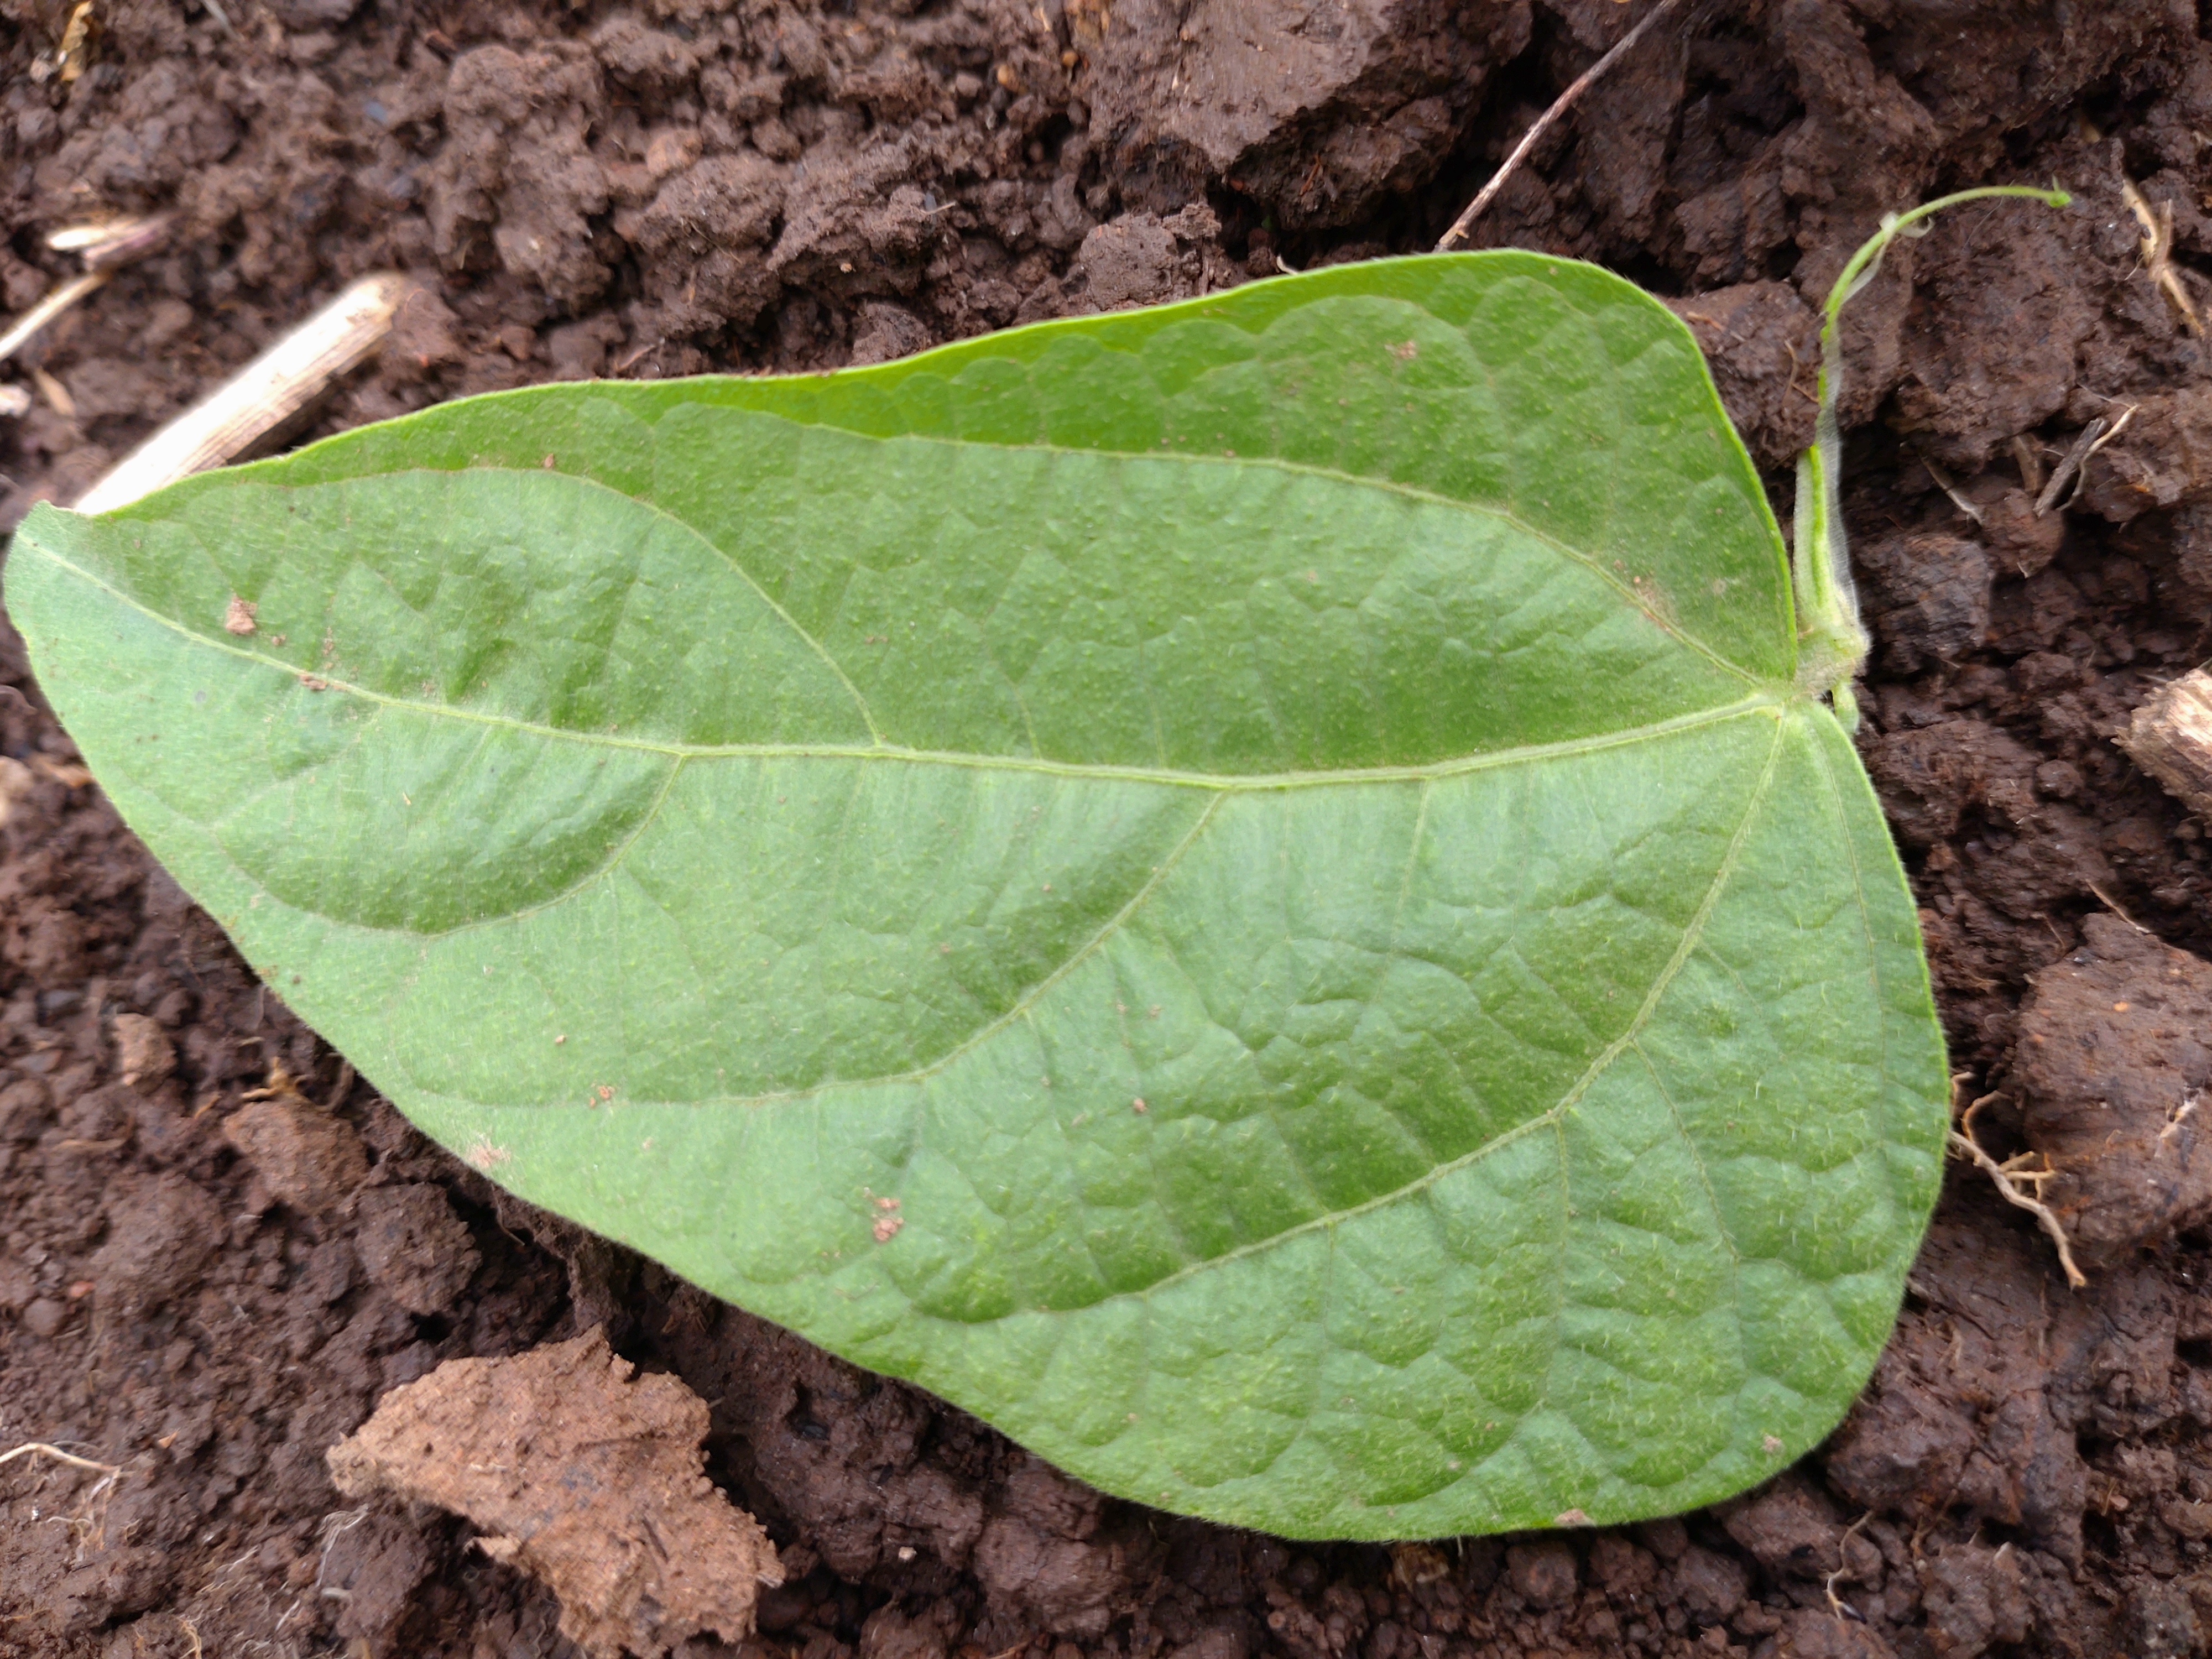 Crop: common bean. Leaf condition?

healthy
